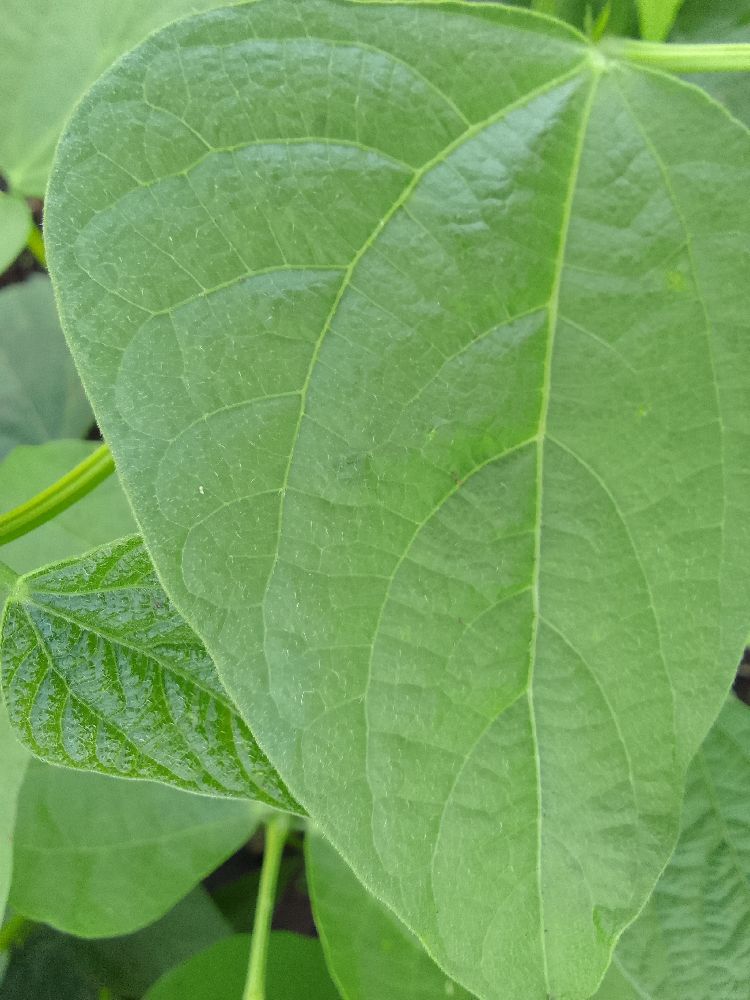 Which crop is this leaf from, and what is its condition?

common bean, healthy
